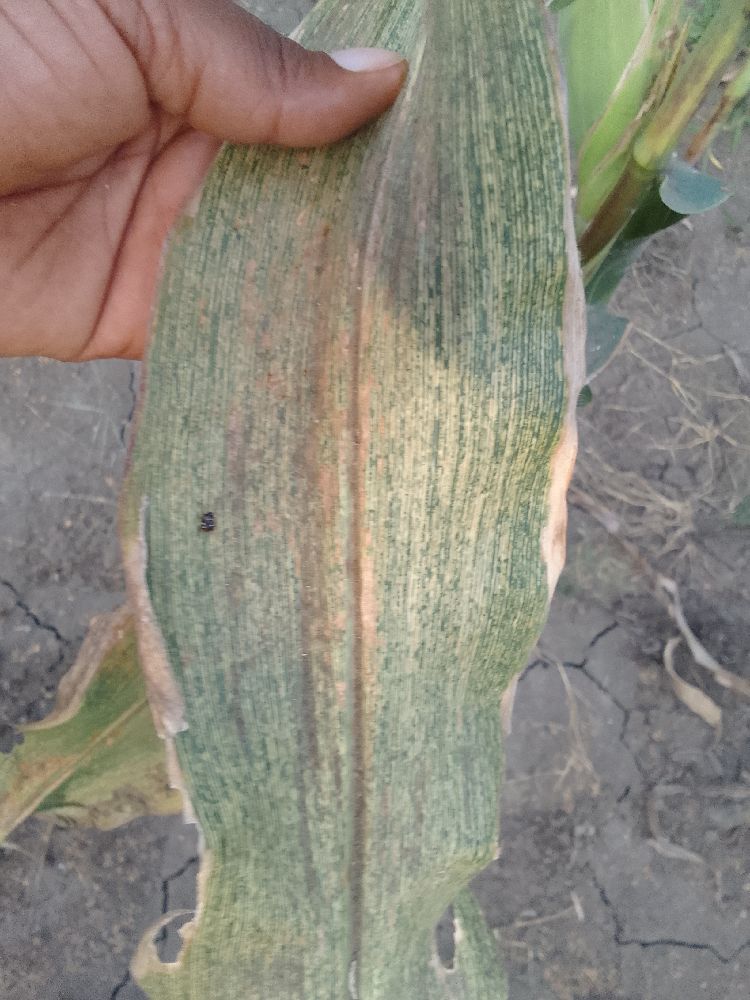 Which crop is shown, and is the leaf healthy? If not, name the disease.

maize, maize streak virus
